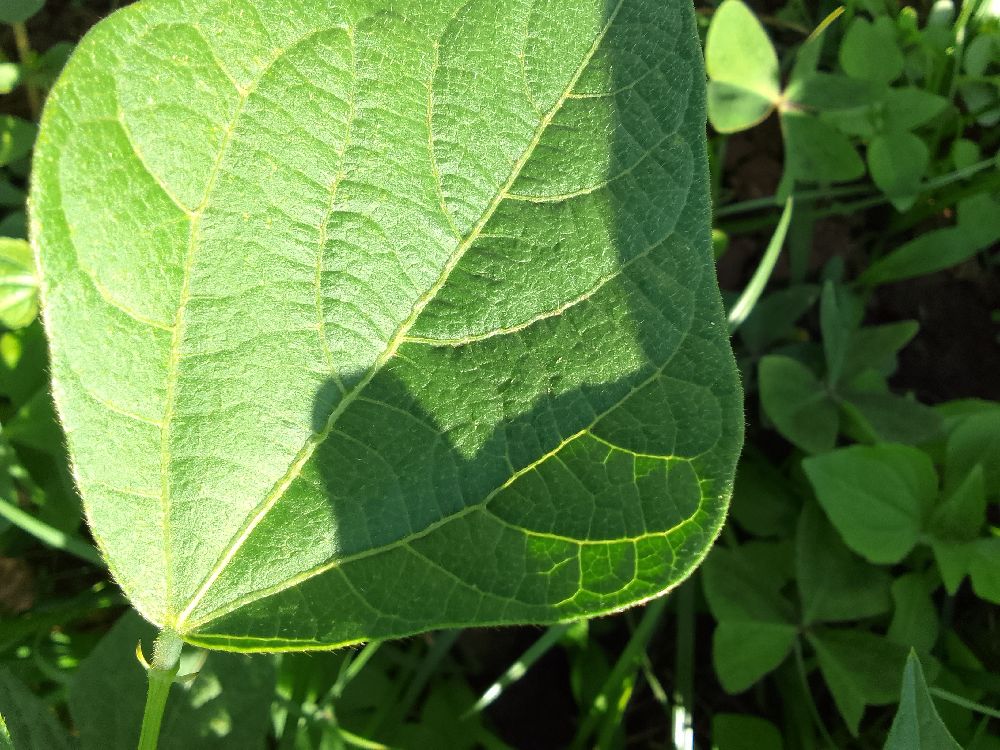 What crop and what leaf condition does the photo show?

common bean, healthy
